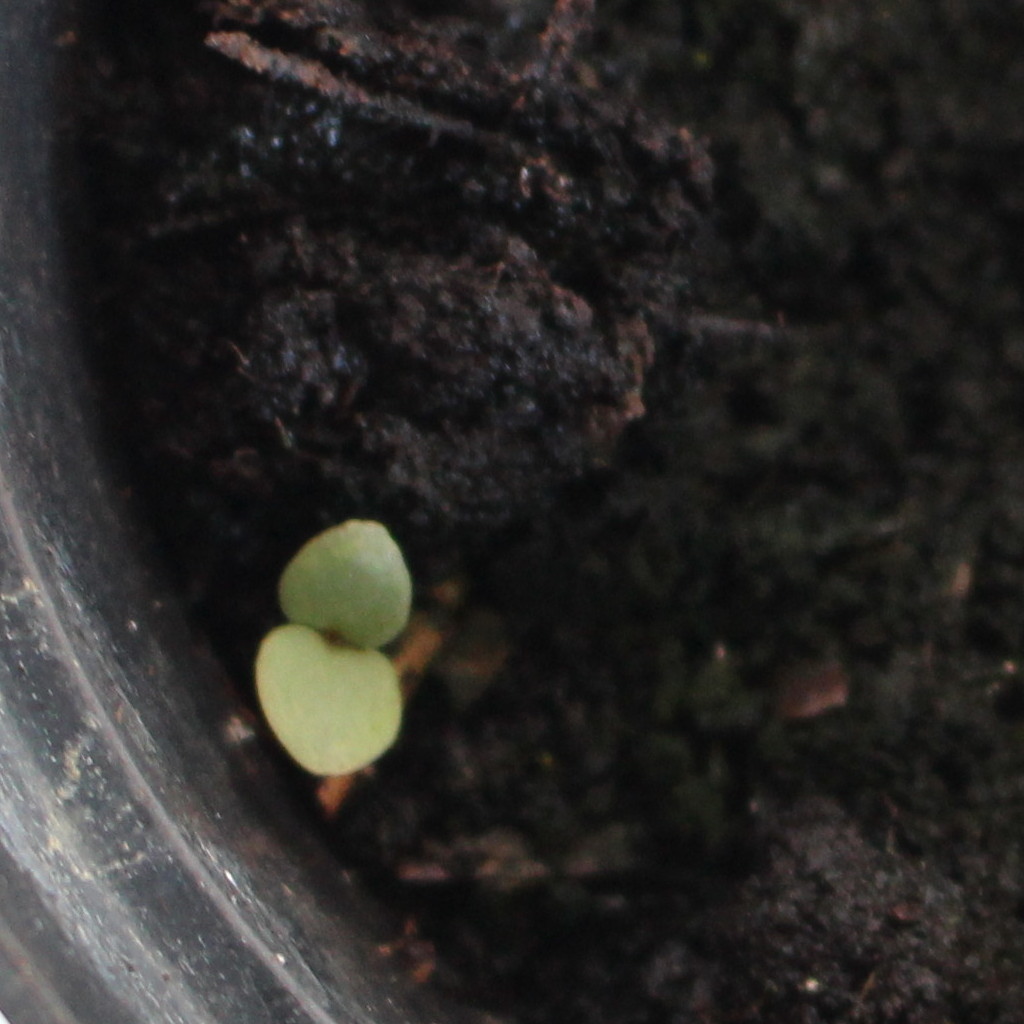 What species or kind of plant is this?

Veronica persica
